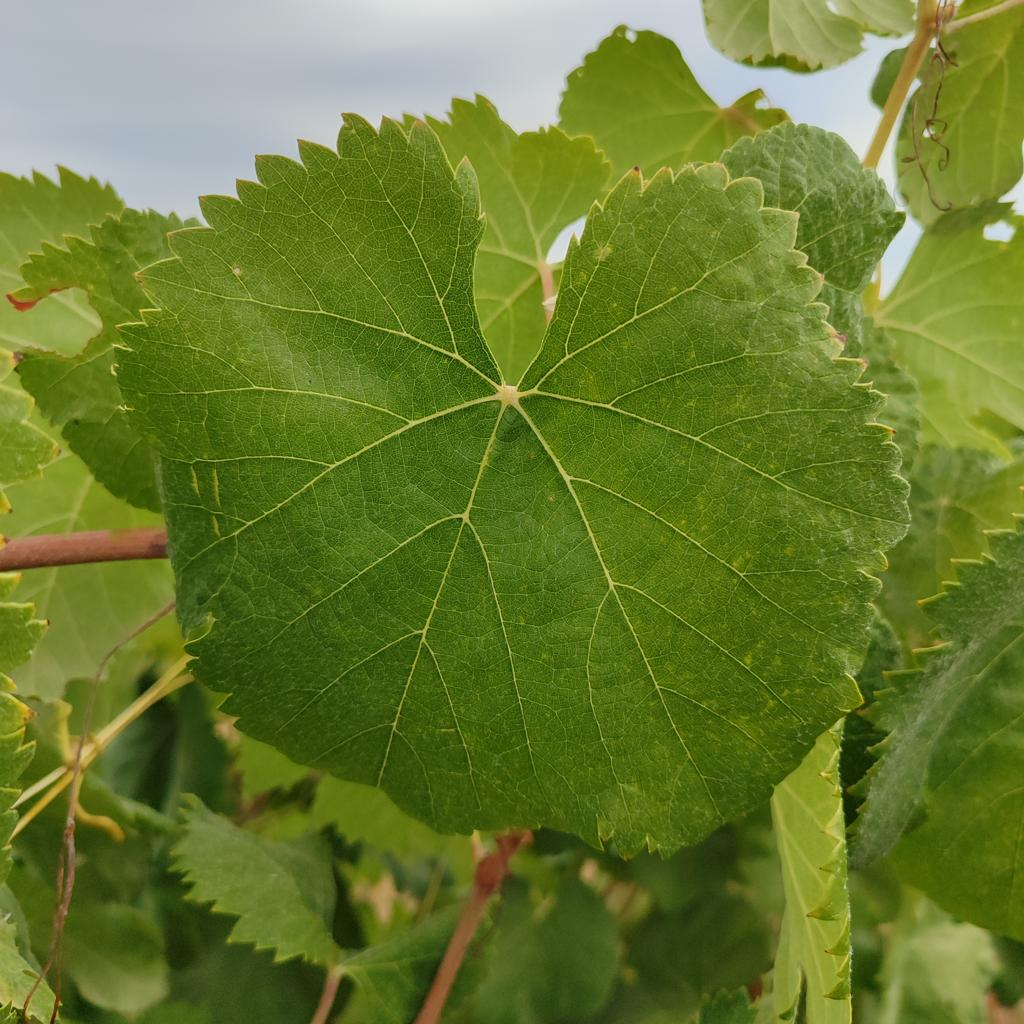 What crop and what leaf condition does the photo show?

grapevine, healthy
